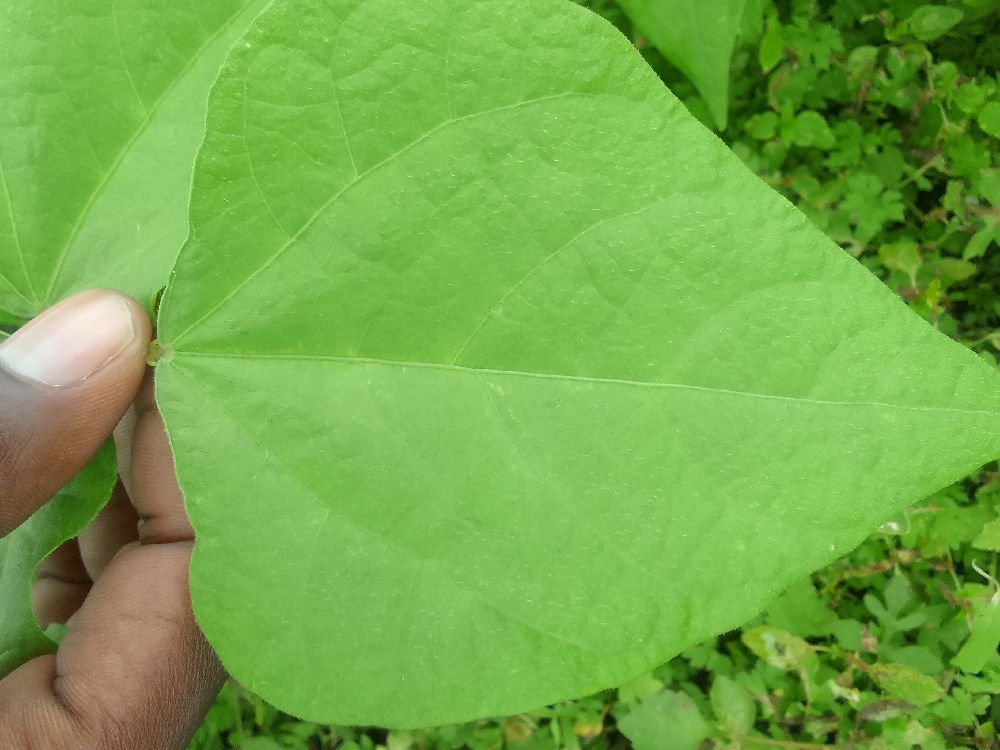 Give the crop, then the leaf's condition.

common bean, healthy
